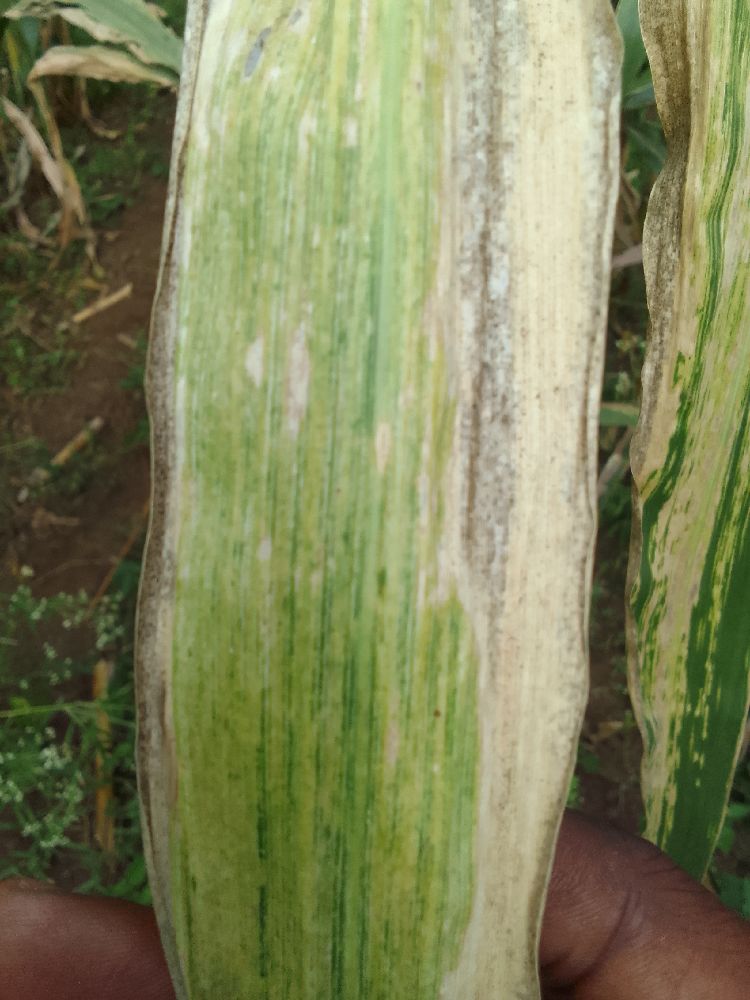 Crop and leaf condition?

maize, maize lethal necrosis
